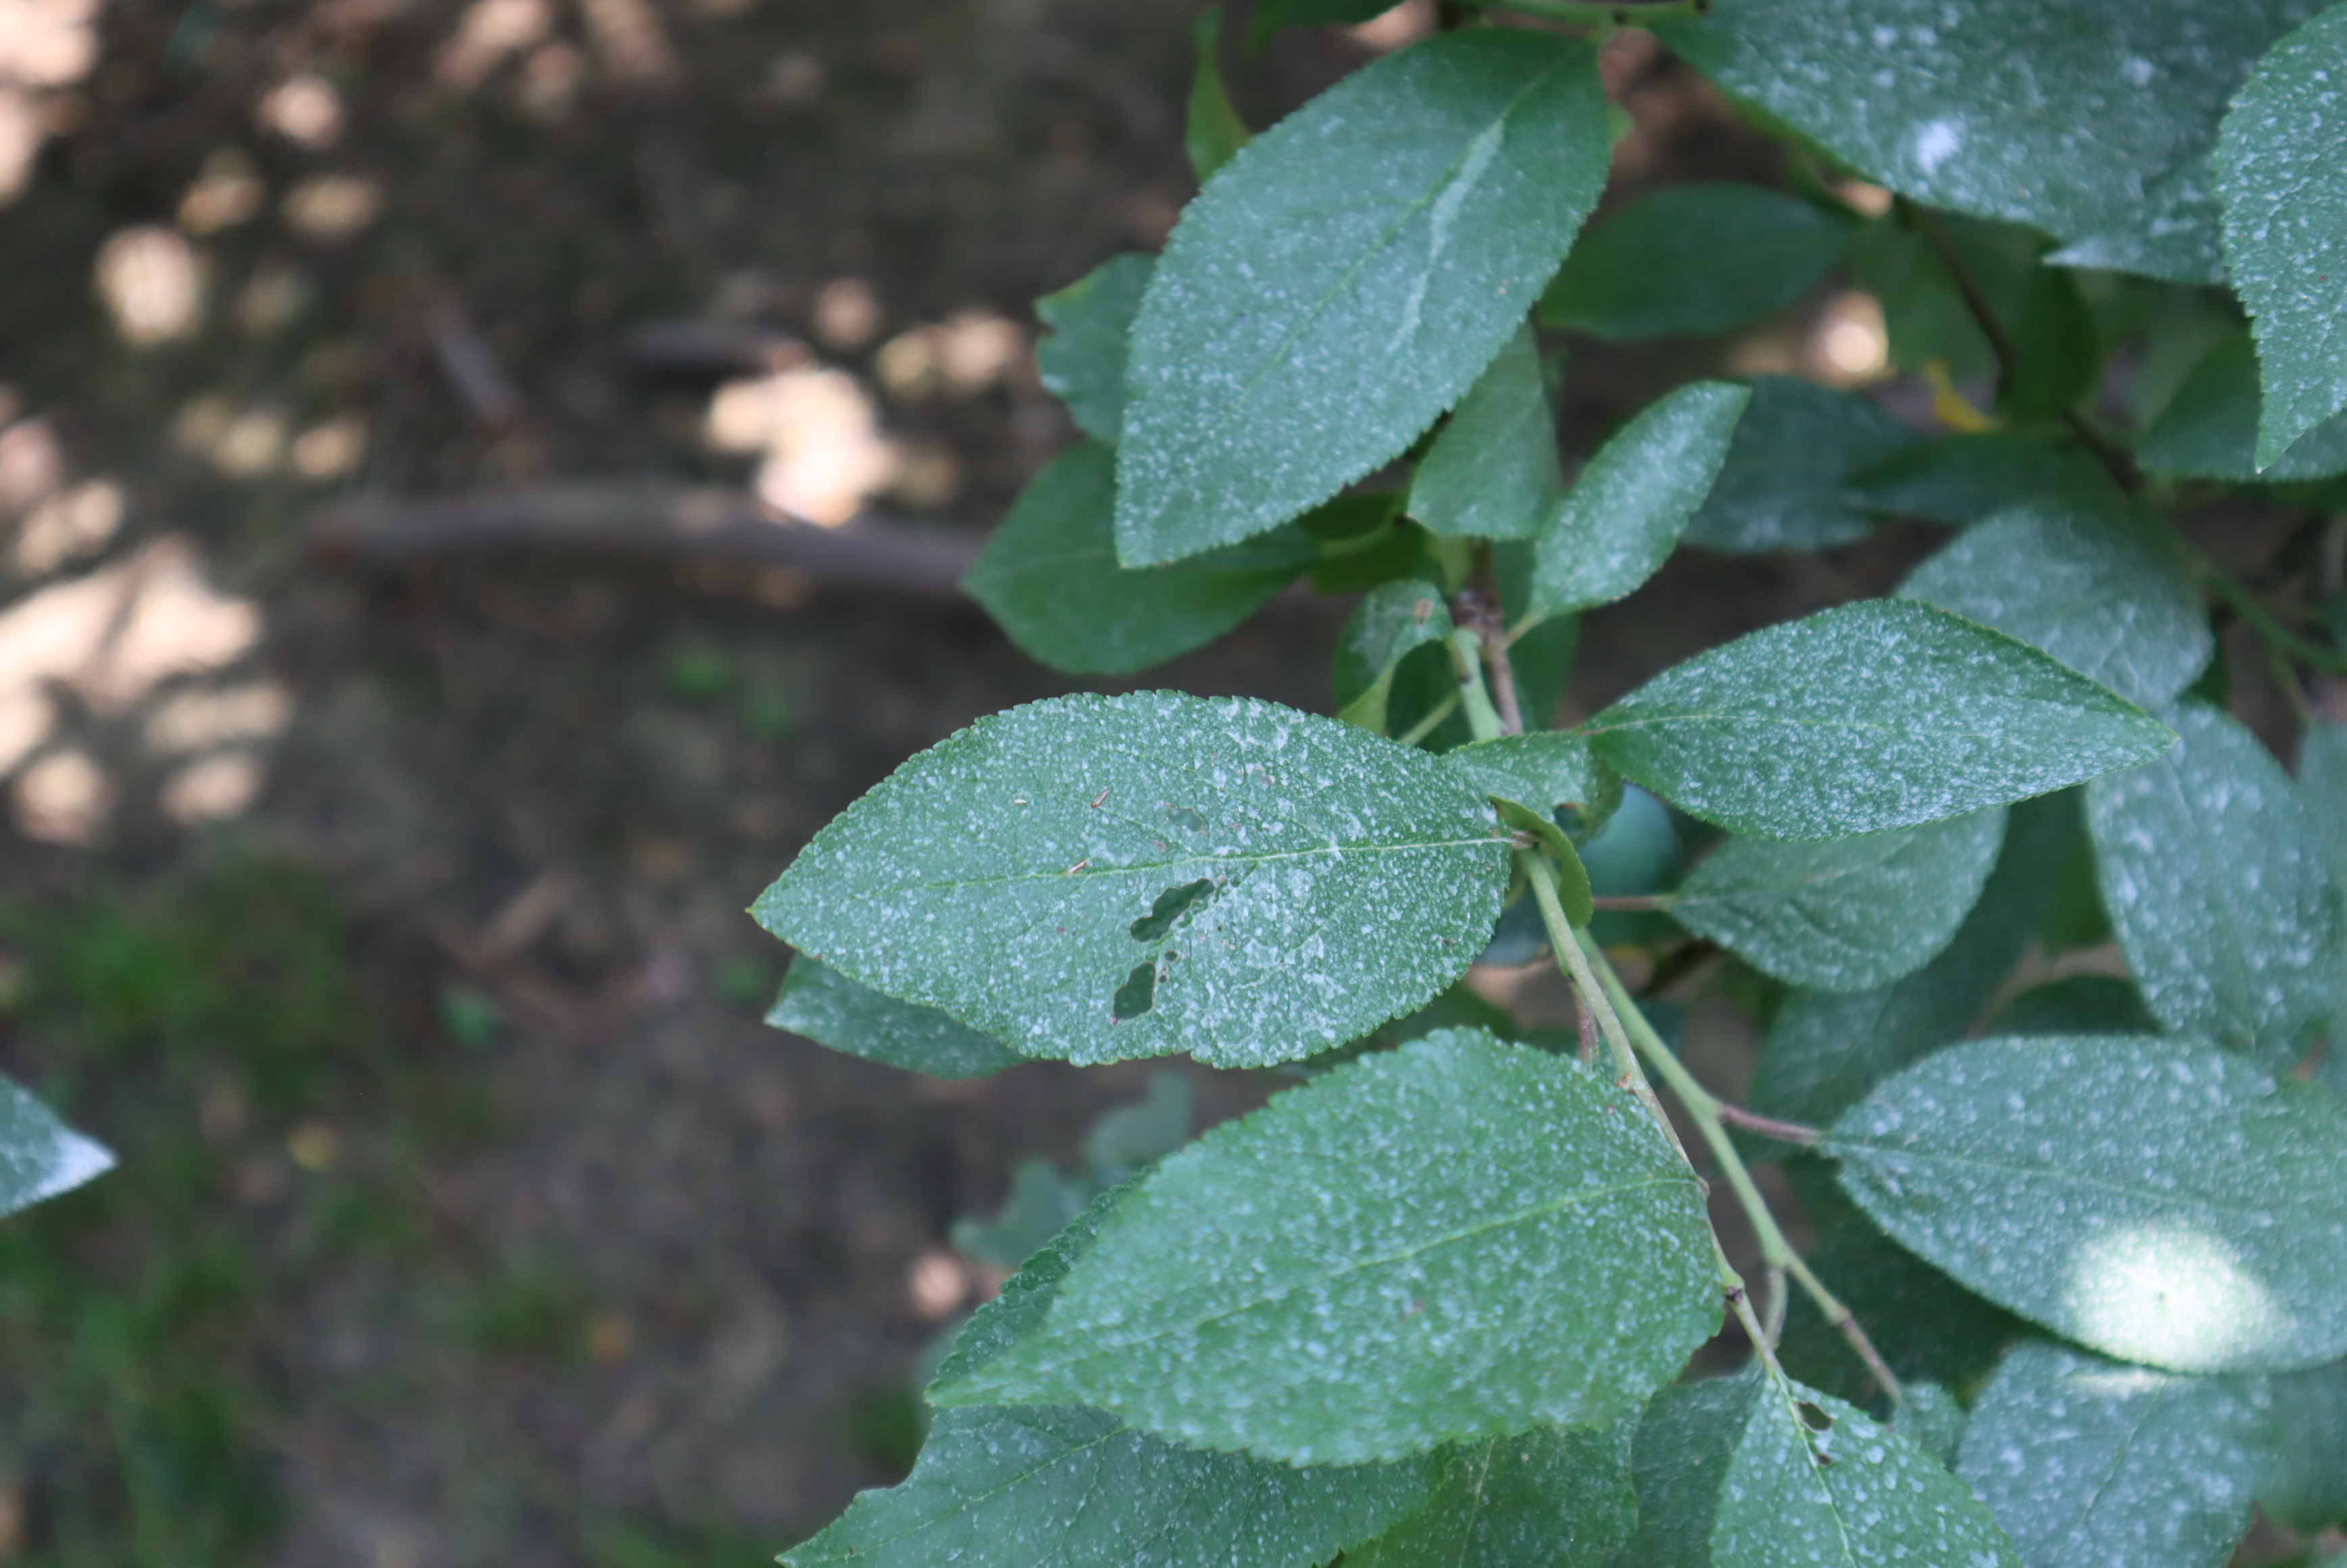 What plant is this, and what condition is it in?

plum, shot hole disease
